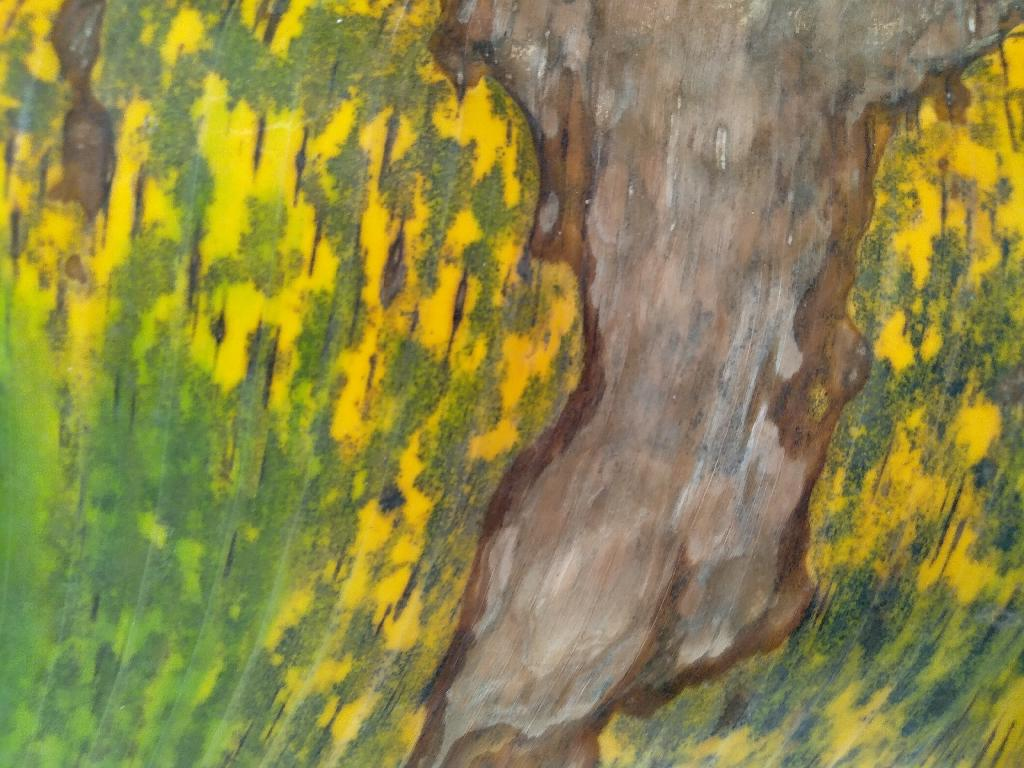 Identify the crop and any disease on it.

banana, black sigatoka
